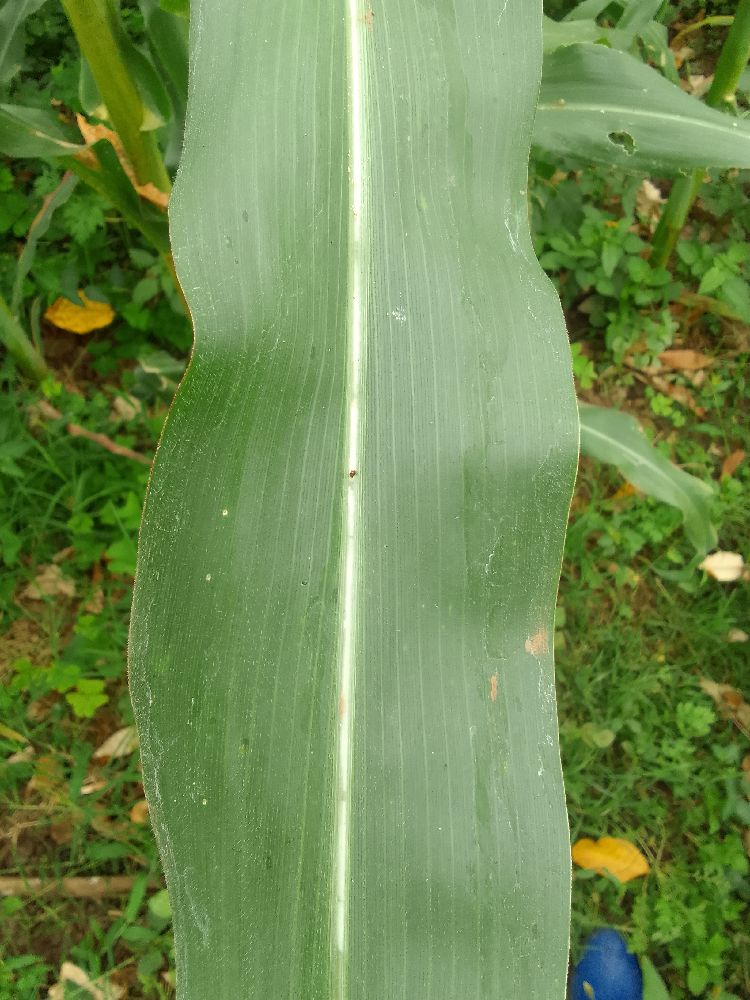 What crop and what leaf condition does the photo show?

maize, healthy
